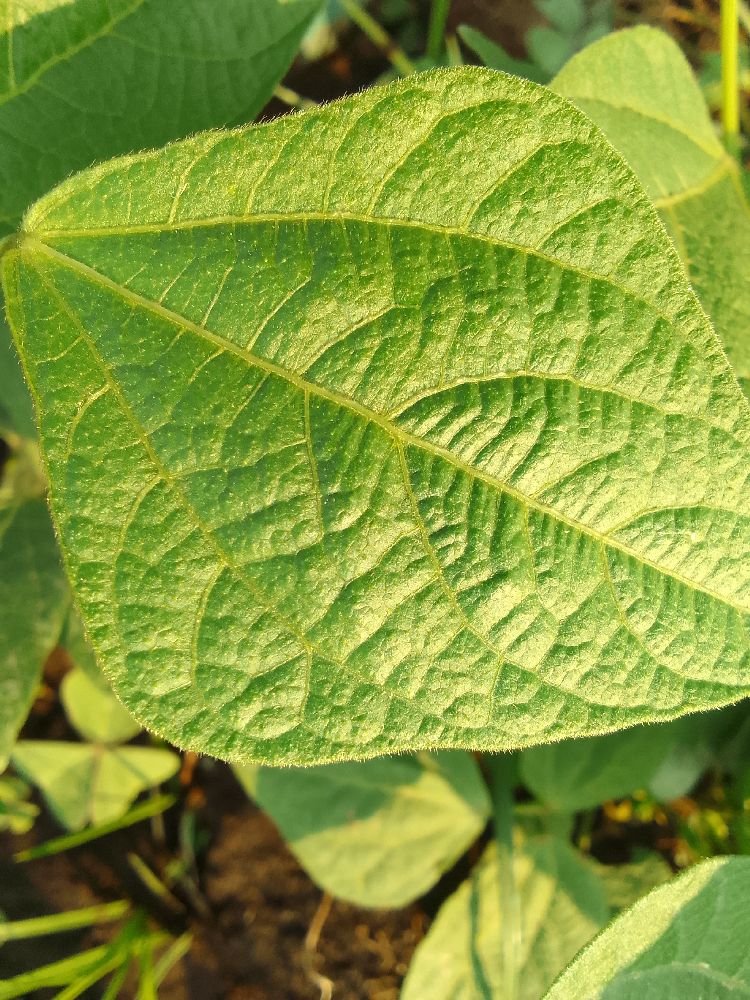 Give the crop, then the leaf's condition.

common bean, healthy
